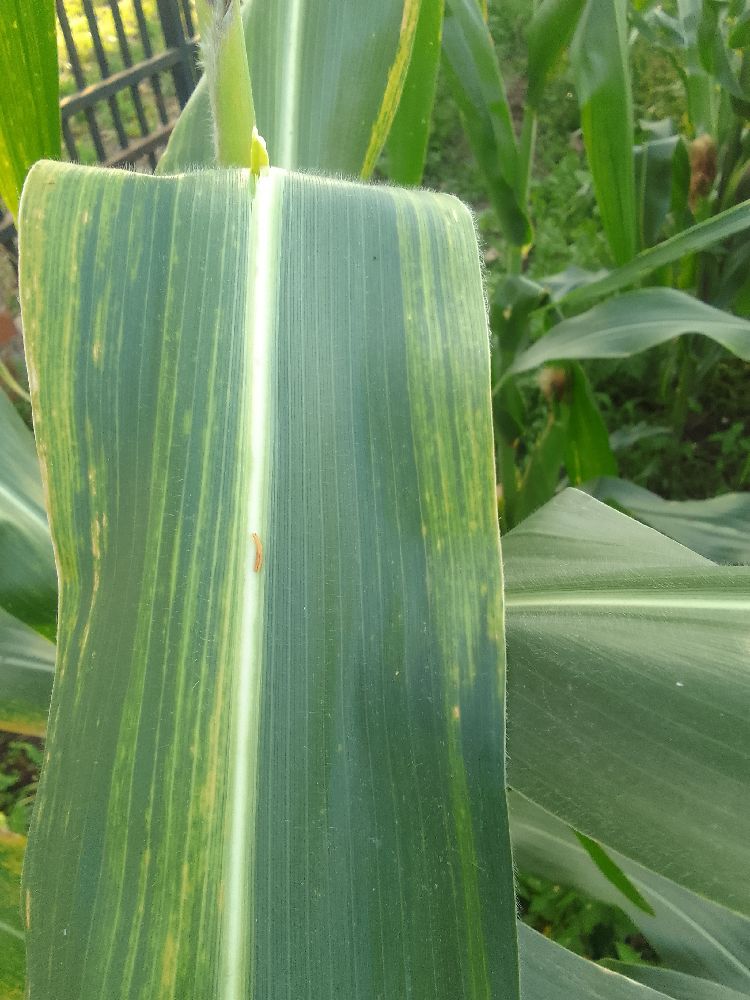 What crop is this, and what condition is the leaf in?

maize, maize lethal necrosis
